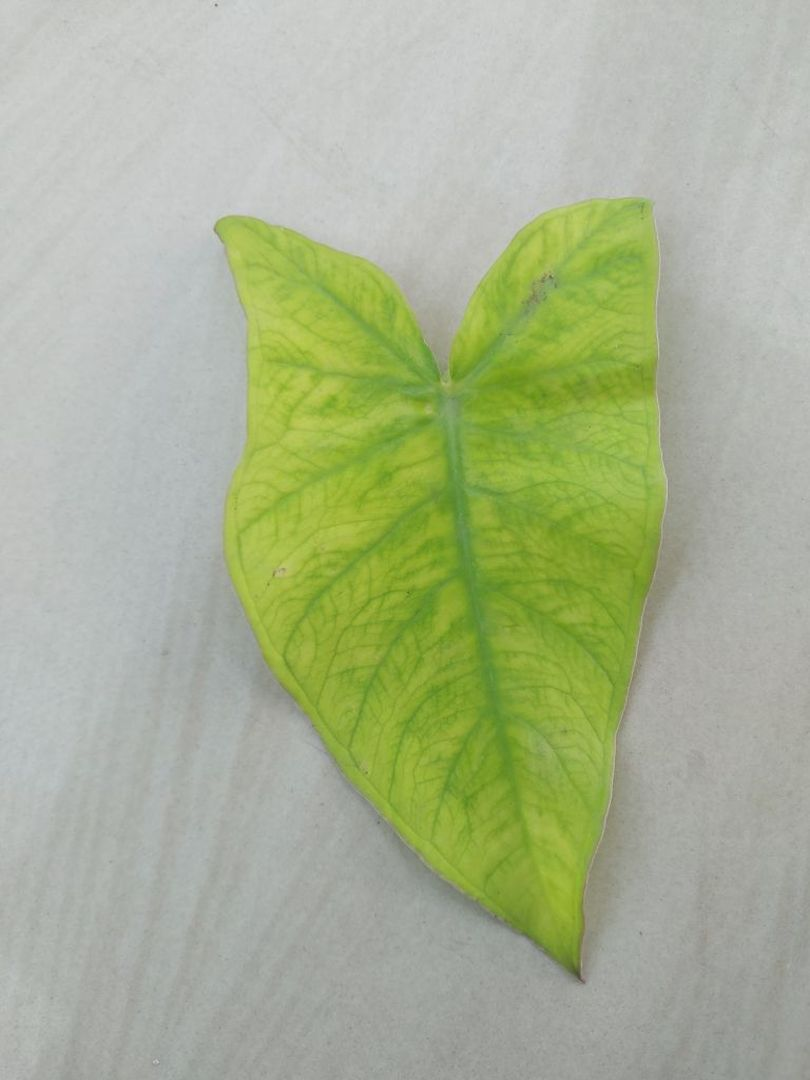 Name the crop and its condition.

taro, mosaic
